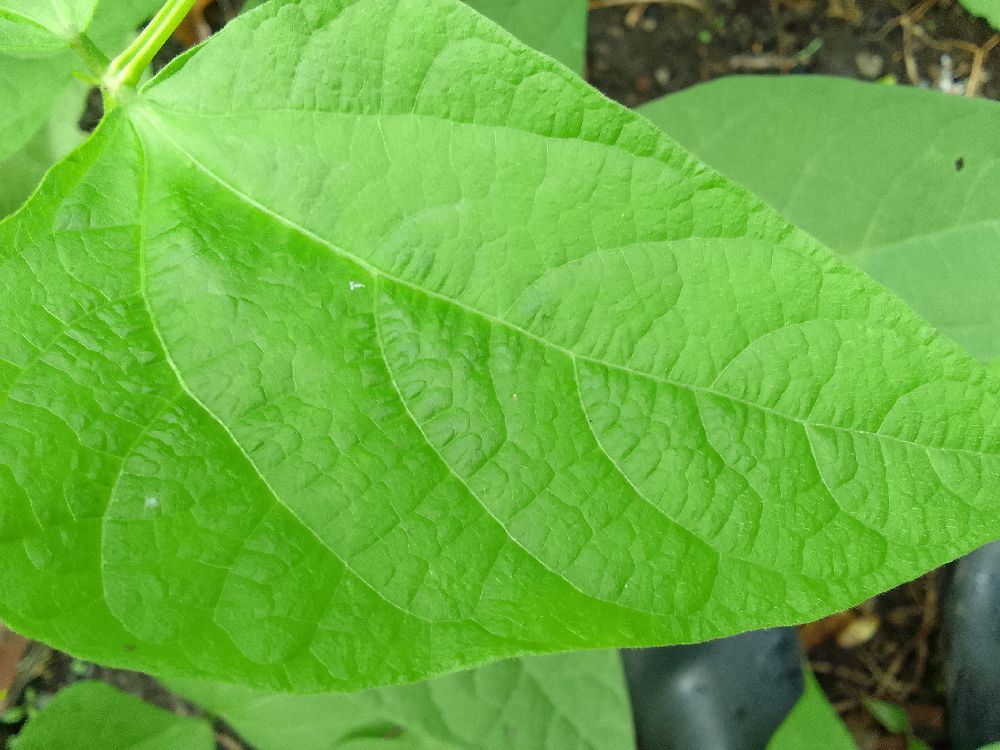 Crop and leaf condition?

common bean, healthy
